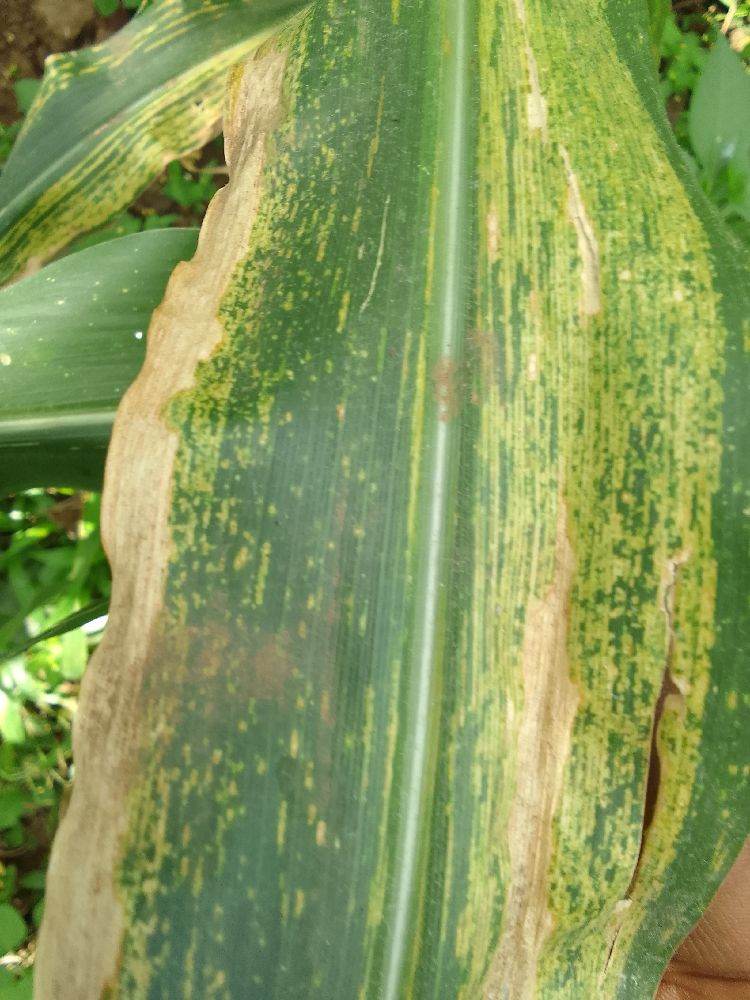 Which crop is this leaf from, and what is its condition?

maize, maize lethal necrosis
